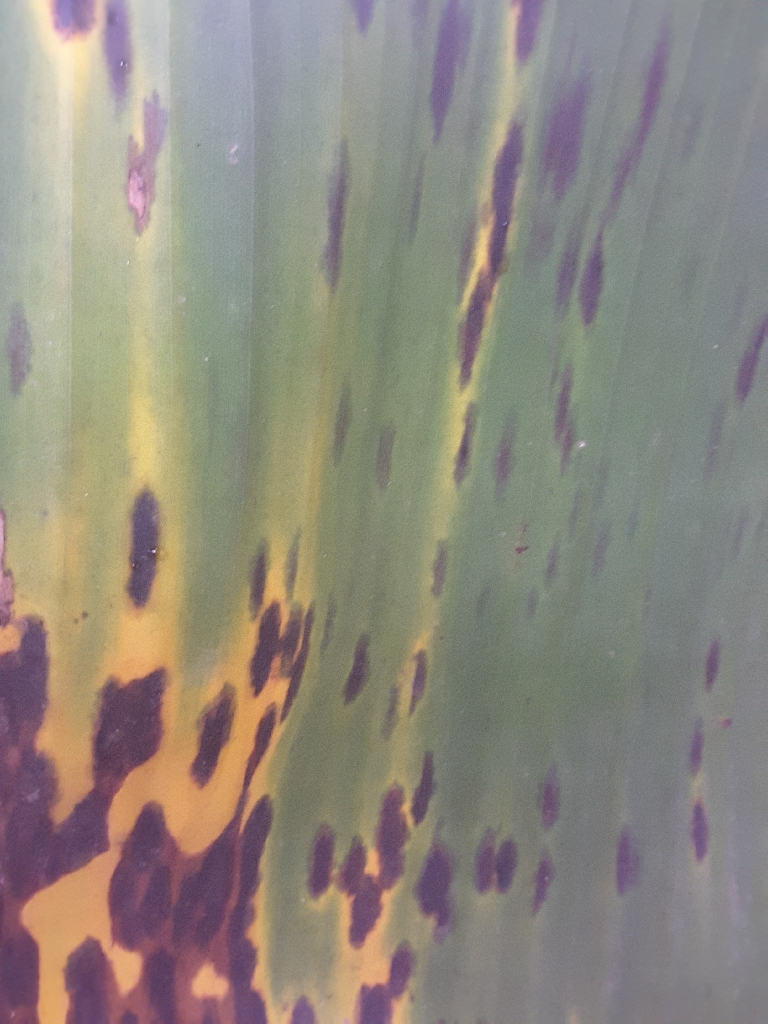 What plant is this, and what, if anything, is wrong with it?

banana, black sigatoka
